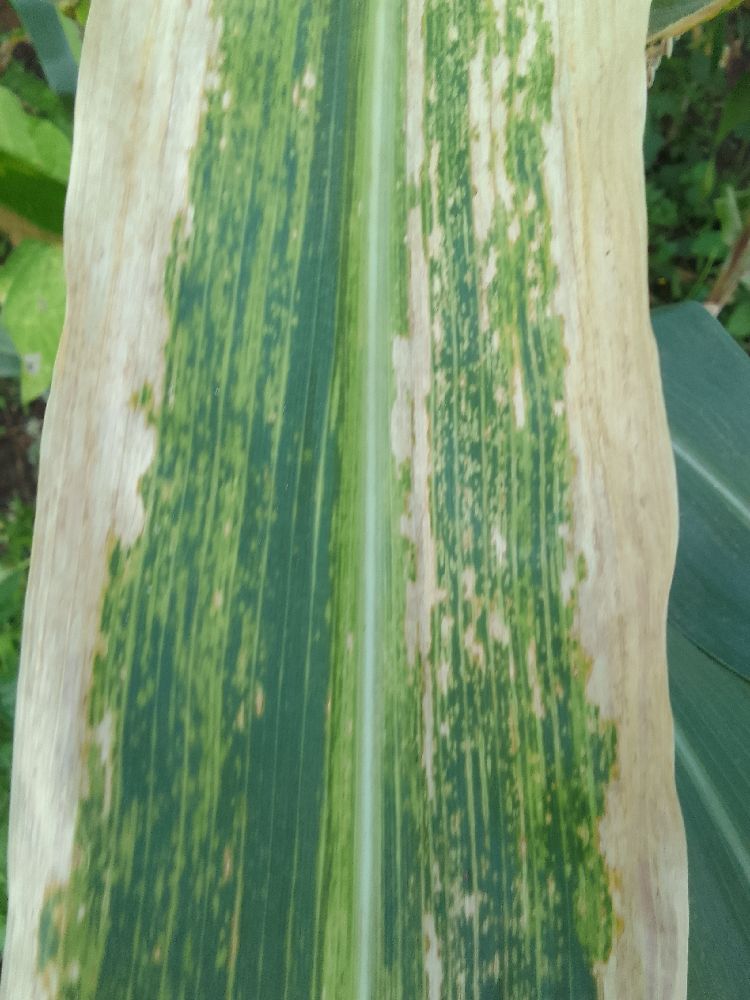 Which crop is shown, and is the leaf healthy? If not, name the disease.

maize, maize lethal necrosis
